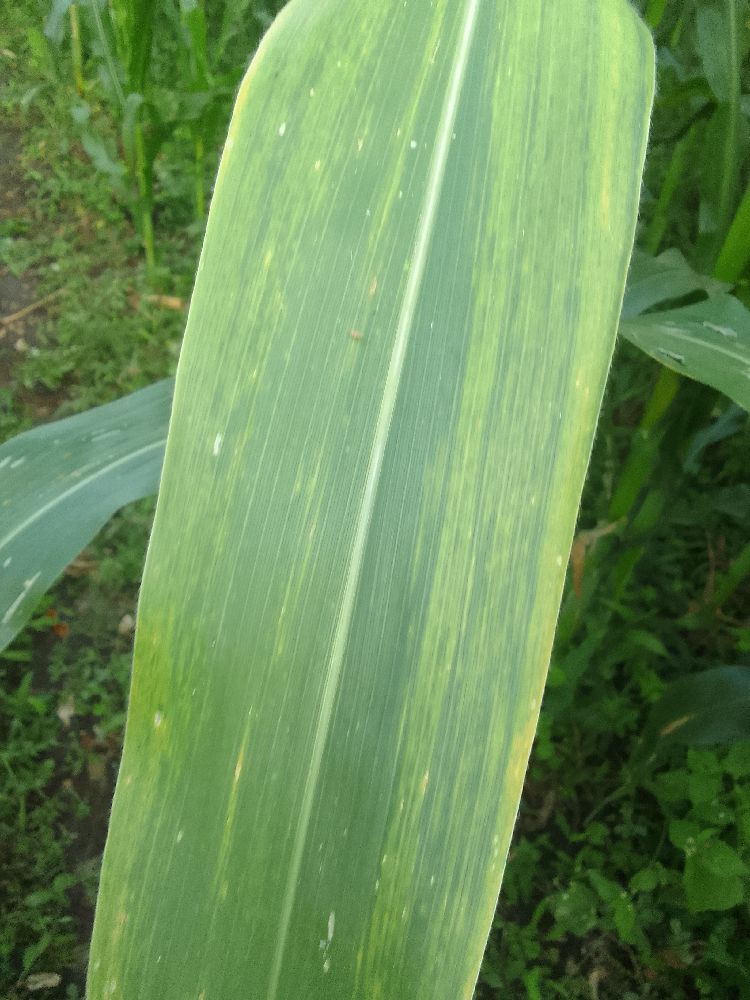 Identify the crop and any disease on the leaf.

maize, maize lethal necrosis
